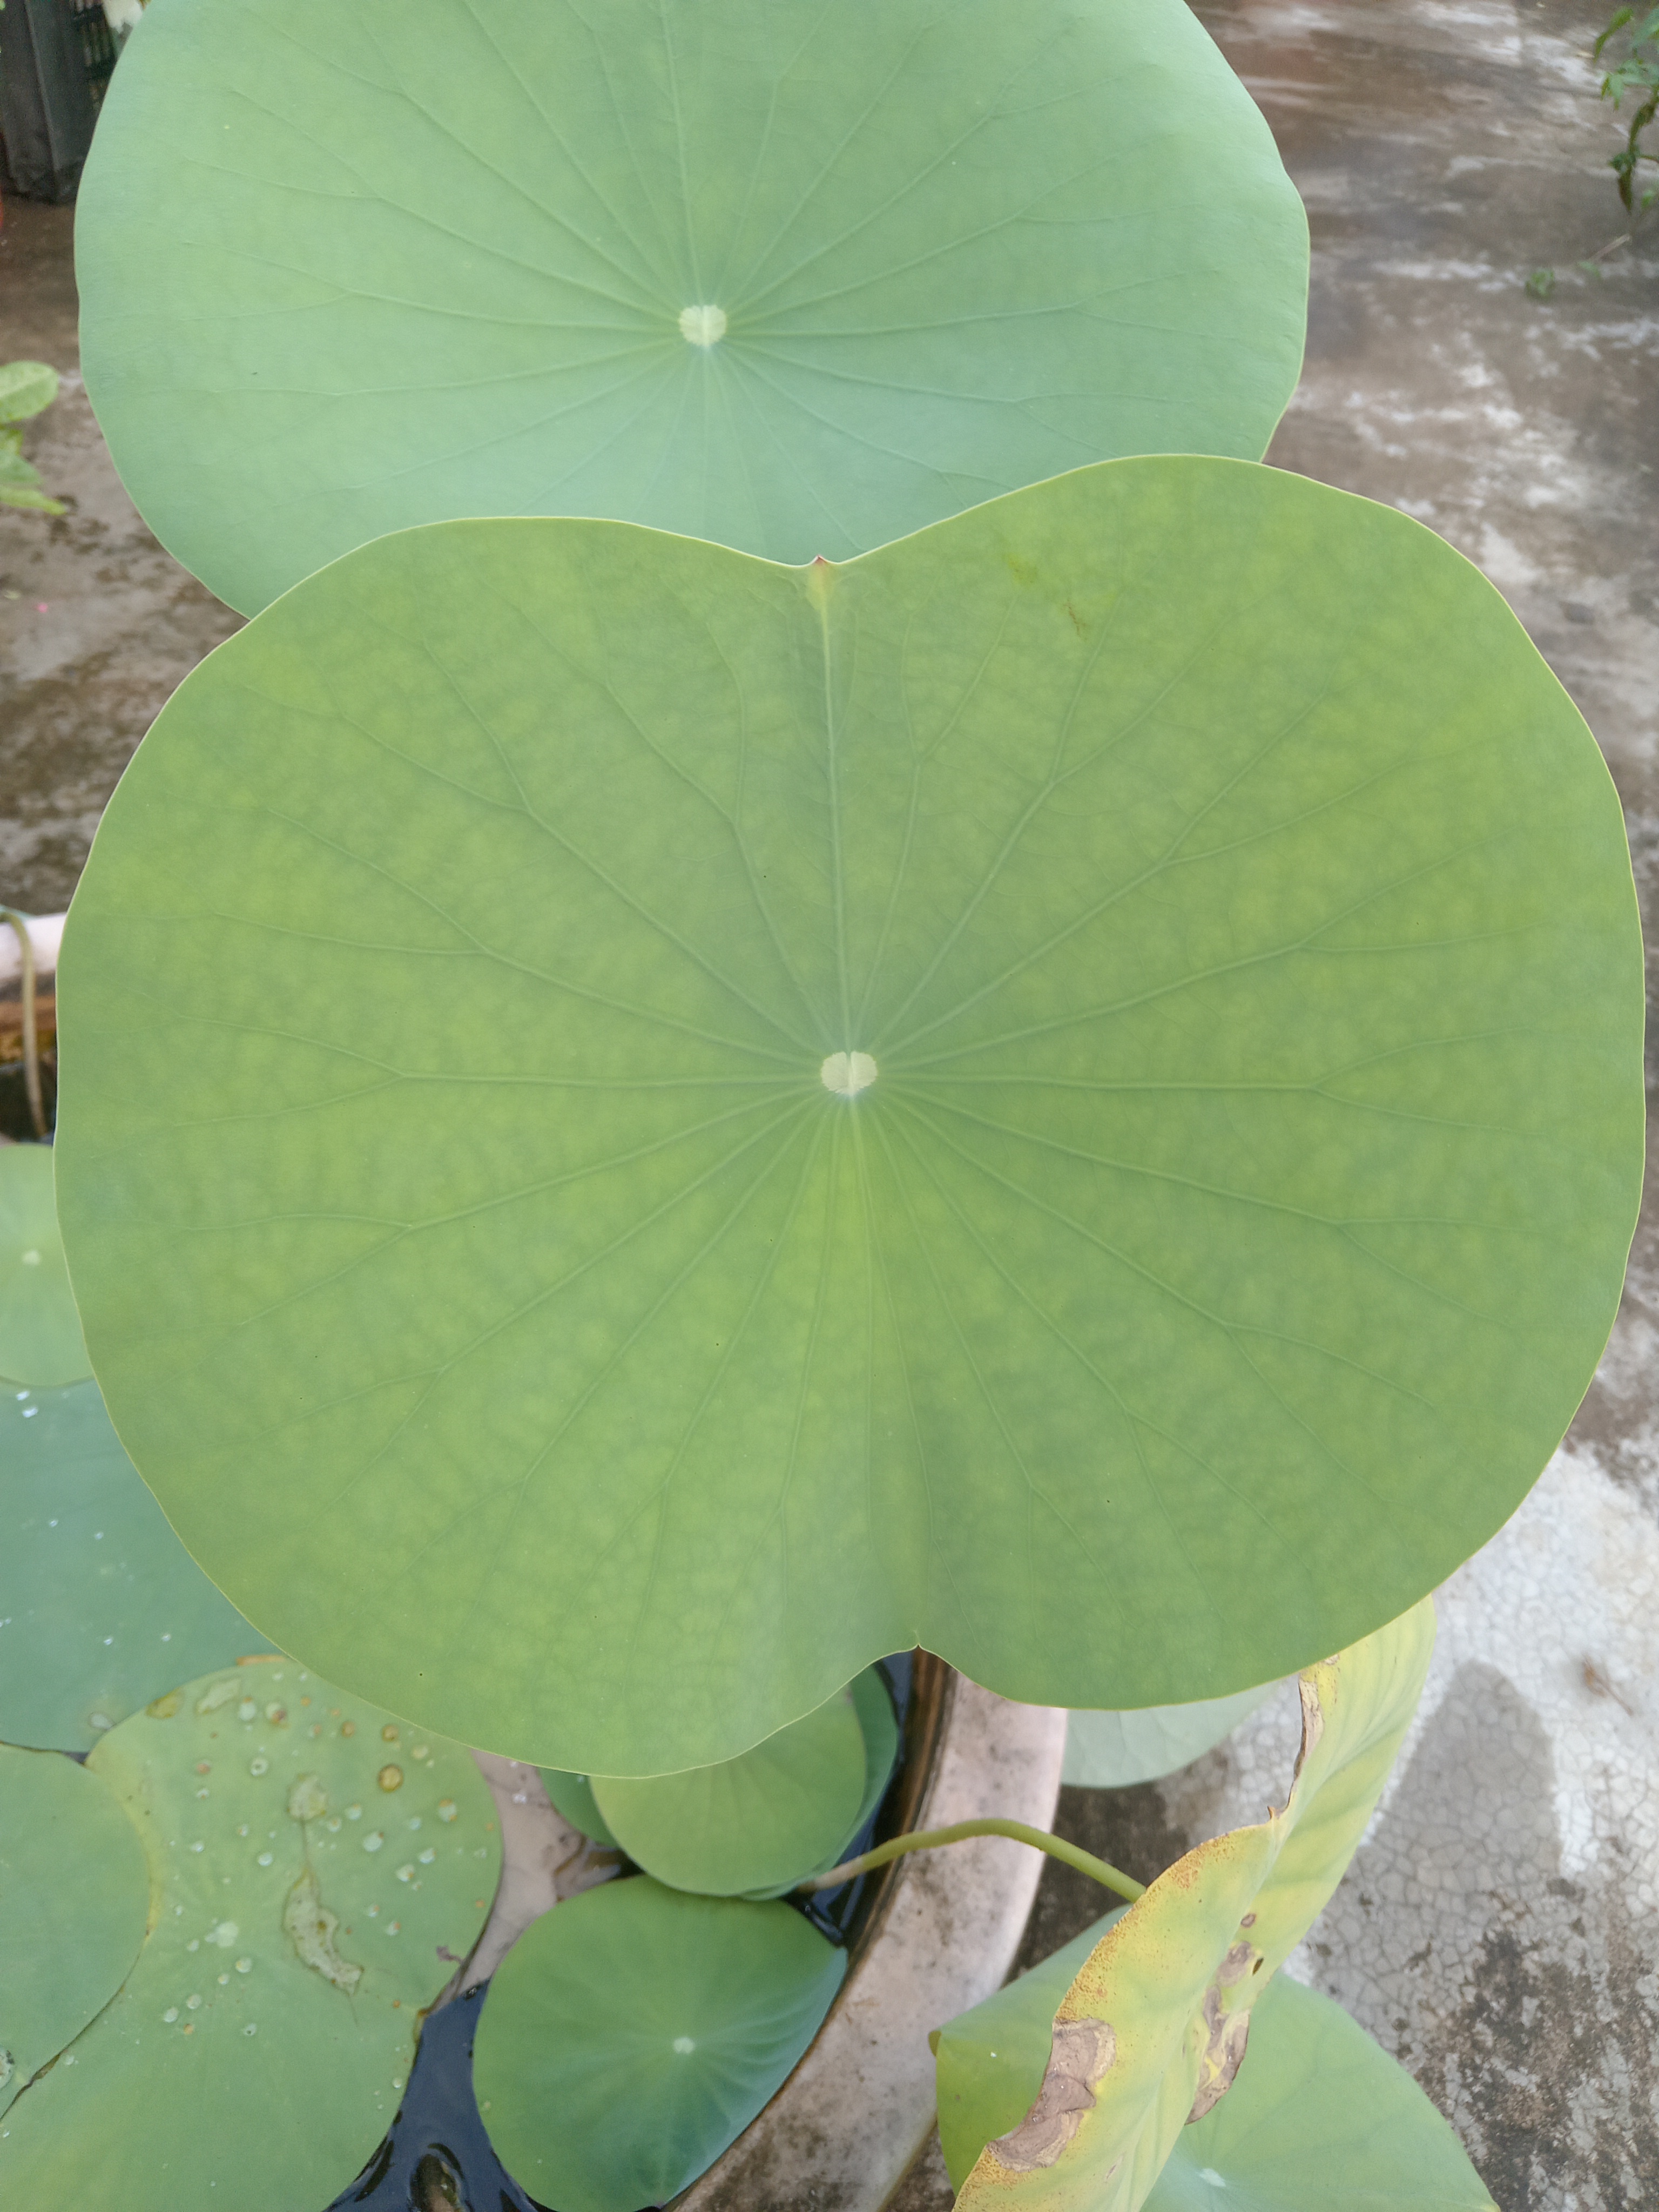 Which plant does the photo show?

lotus
